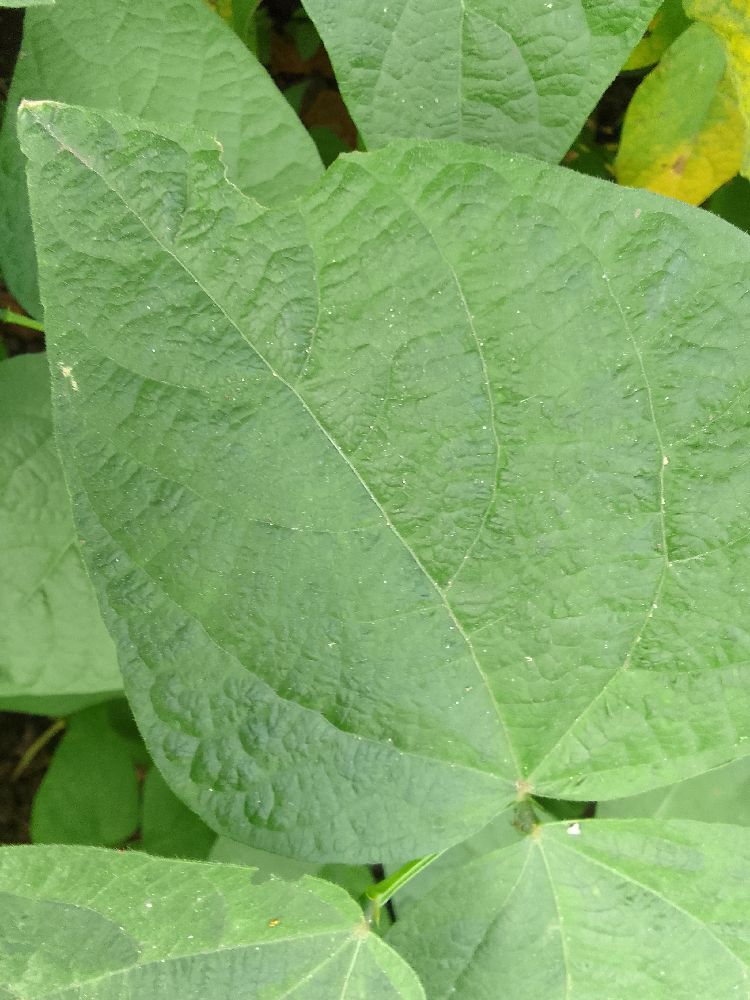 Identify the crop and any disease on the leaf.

common bean, healthy
